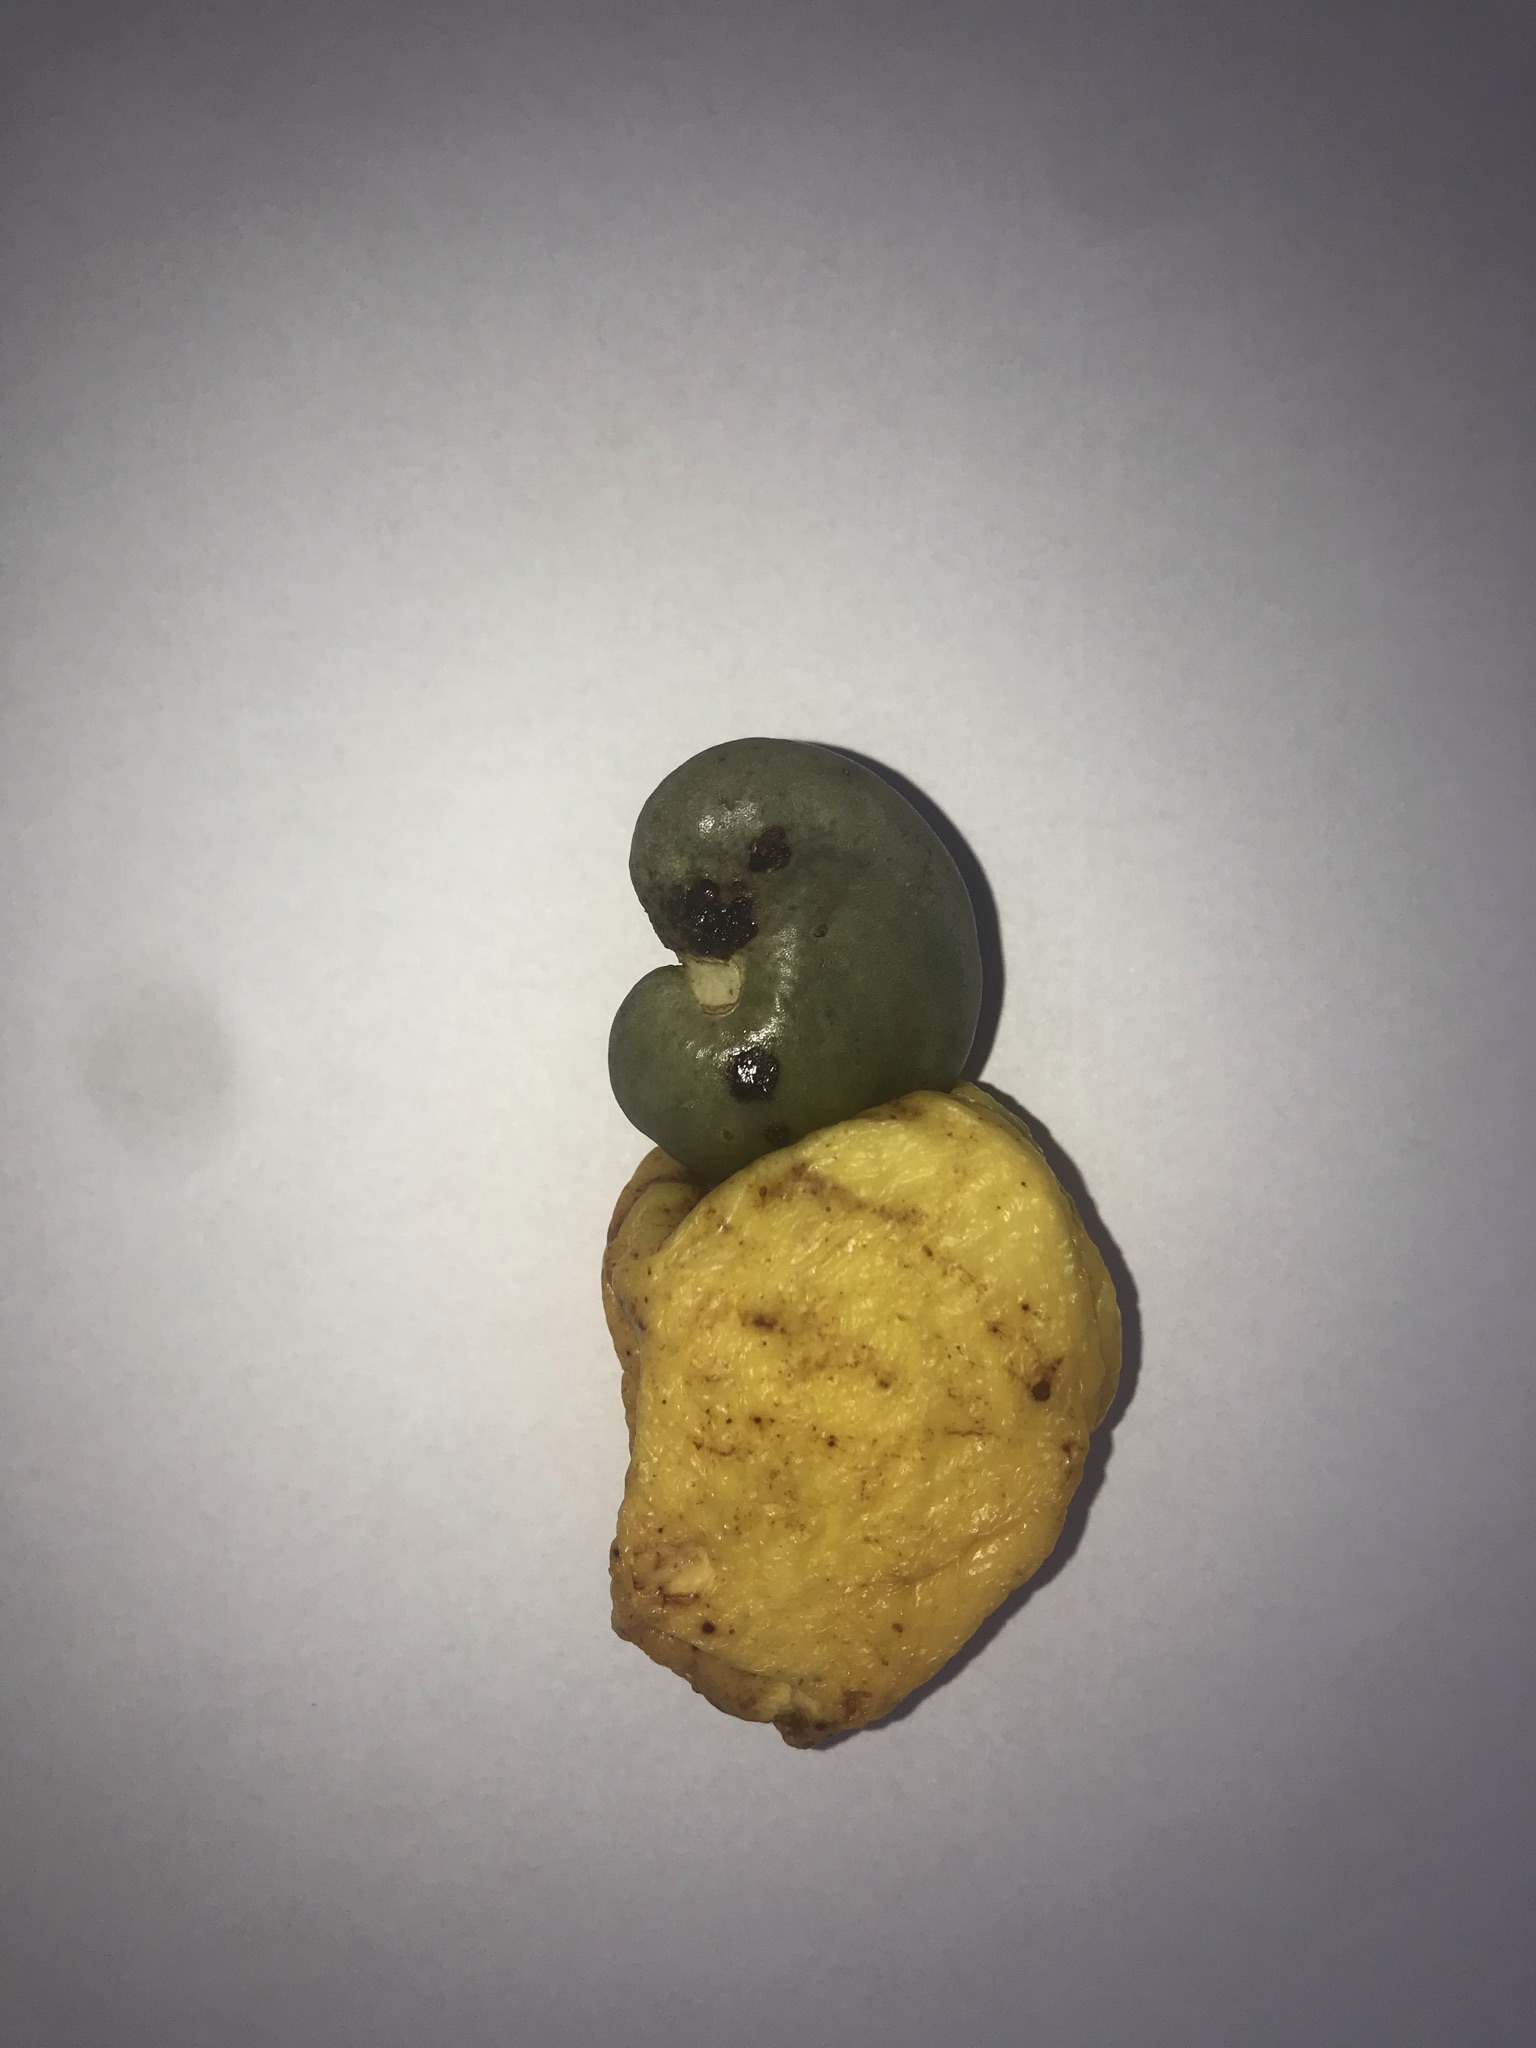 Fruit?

caju amarelo
